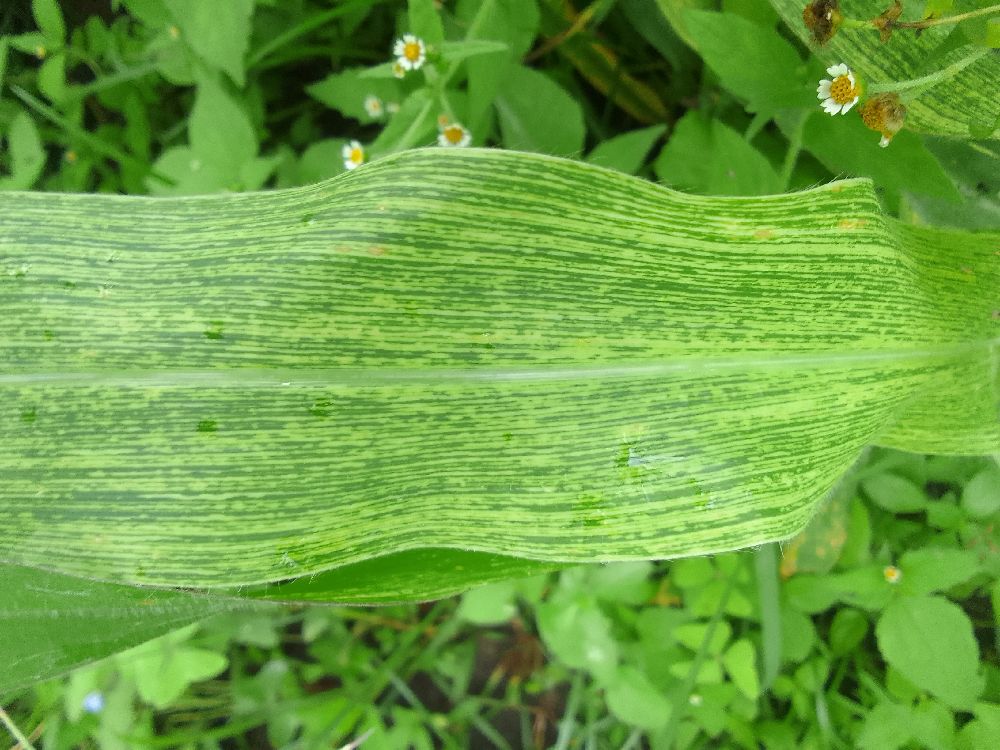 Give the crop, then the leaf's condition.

maize, maize streak virus
